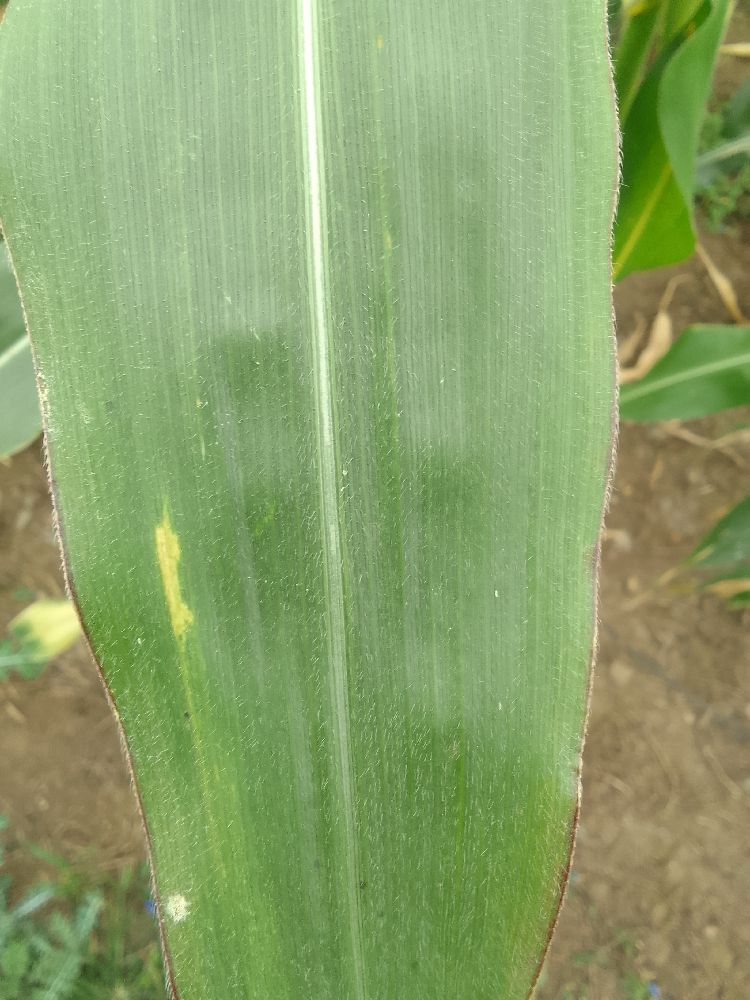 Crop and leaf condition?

maize, healthy
